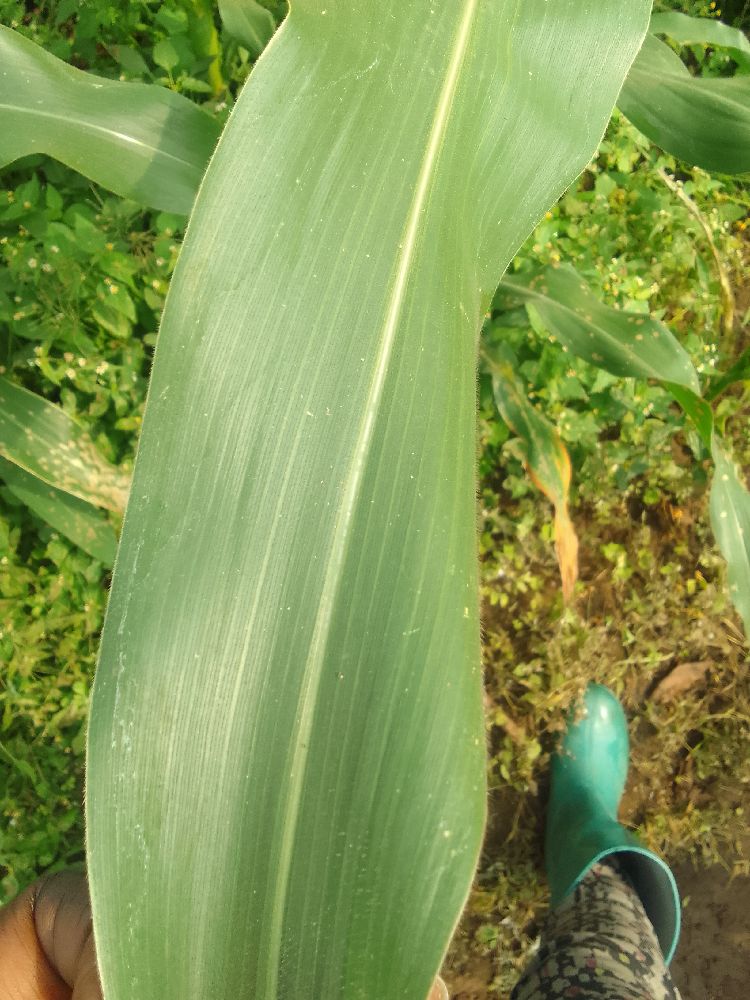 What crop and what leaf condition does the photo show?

maize, healthy
